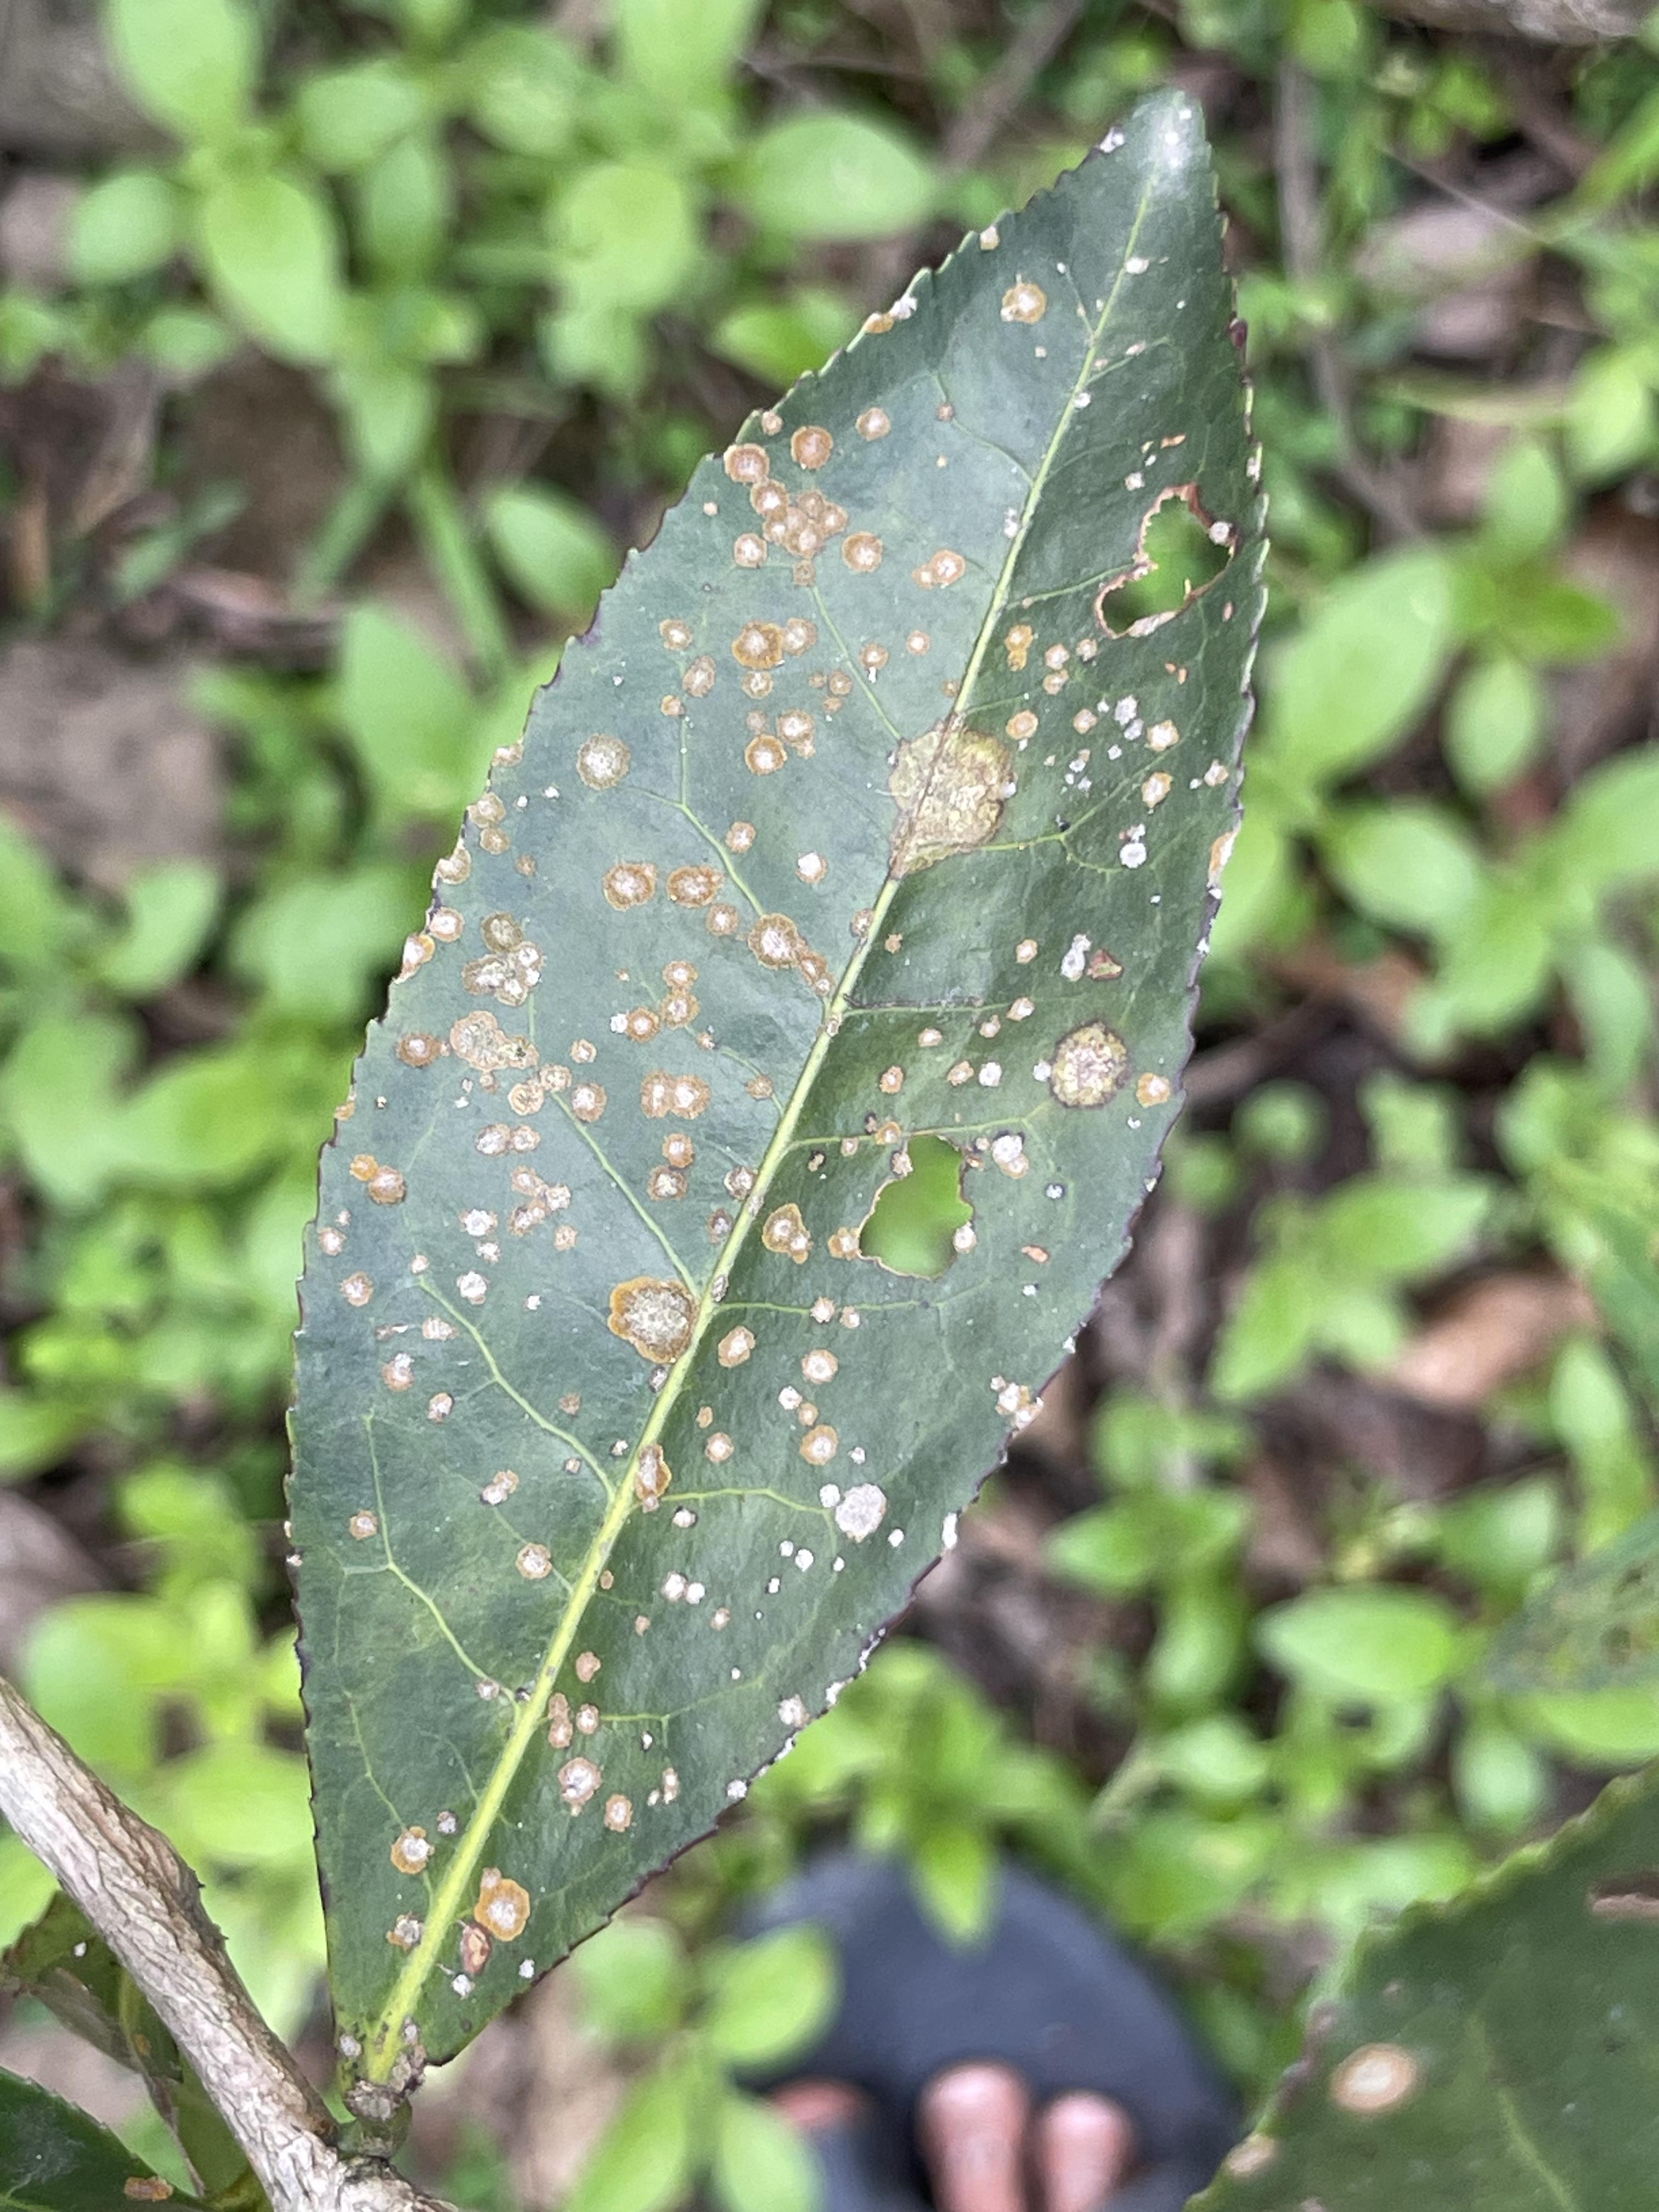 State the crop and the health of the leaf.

tea, red rust
